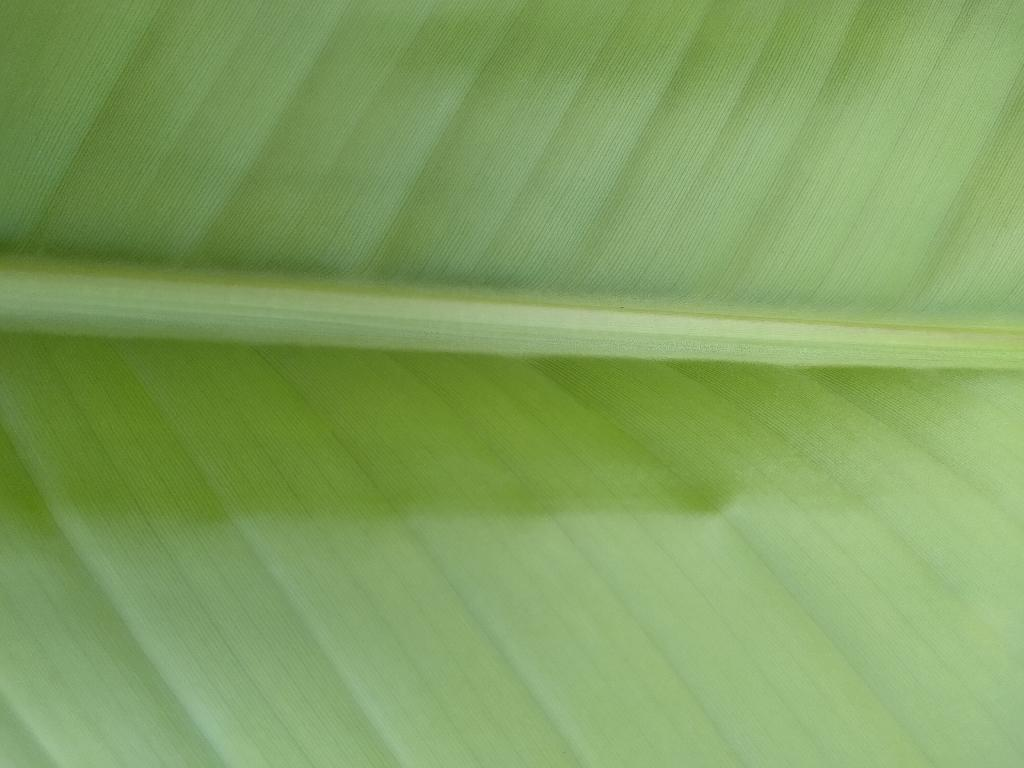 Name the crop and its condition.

banana, healthy
